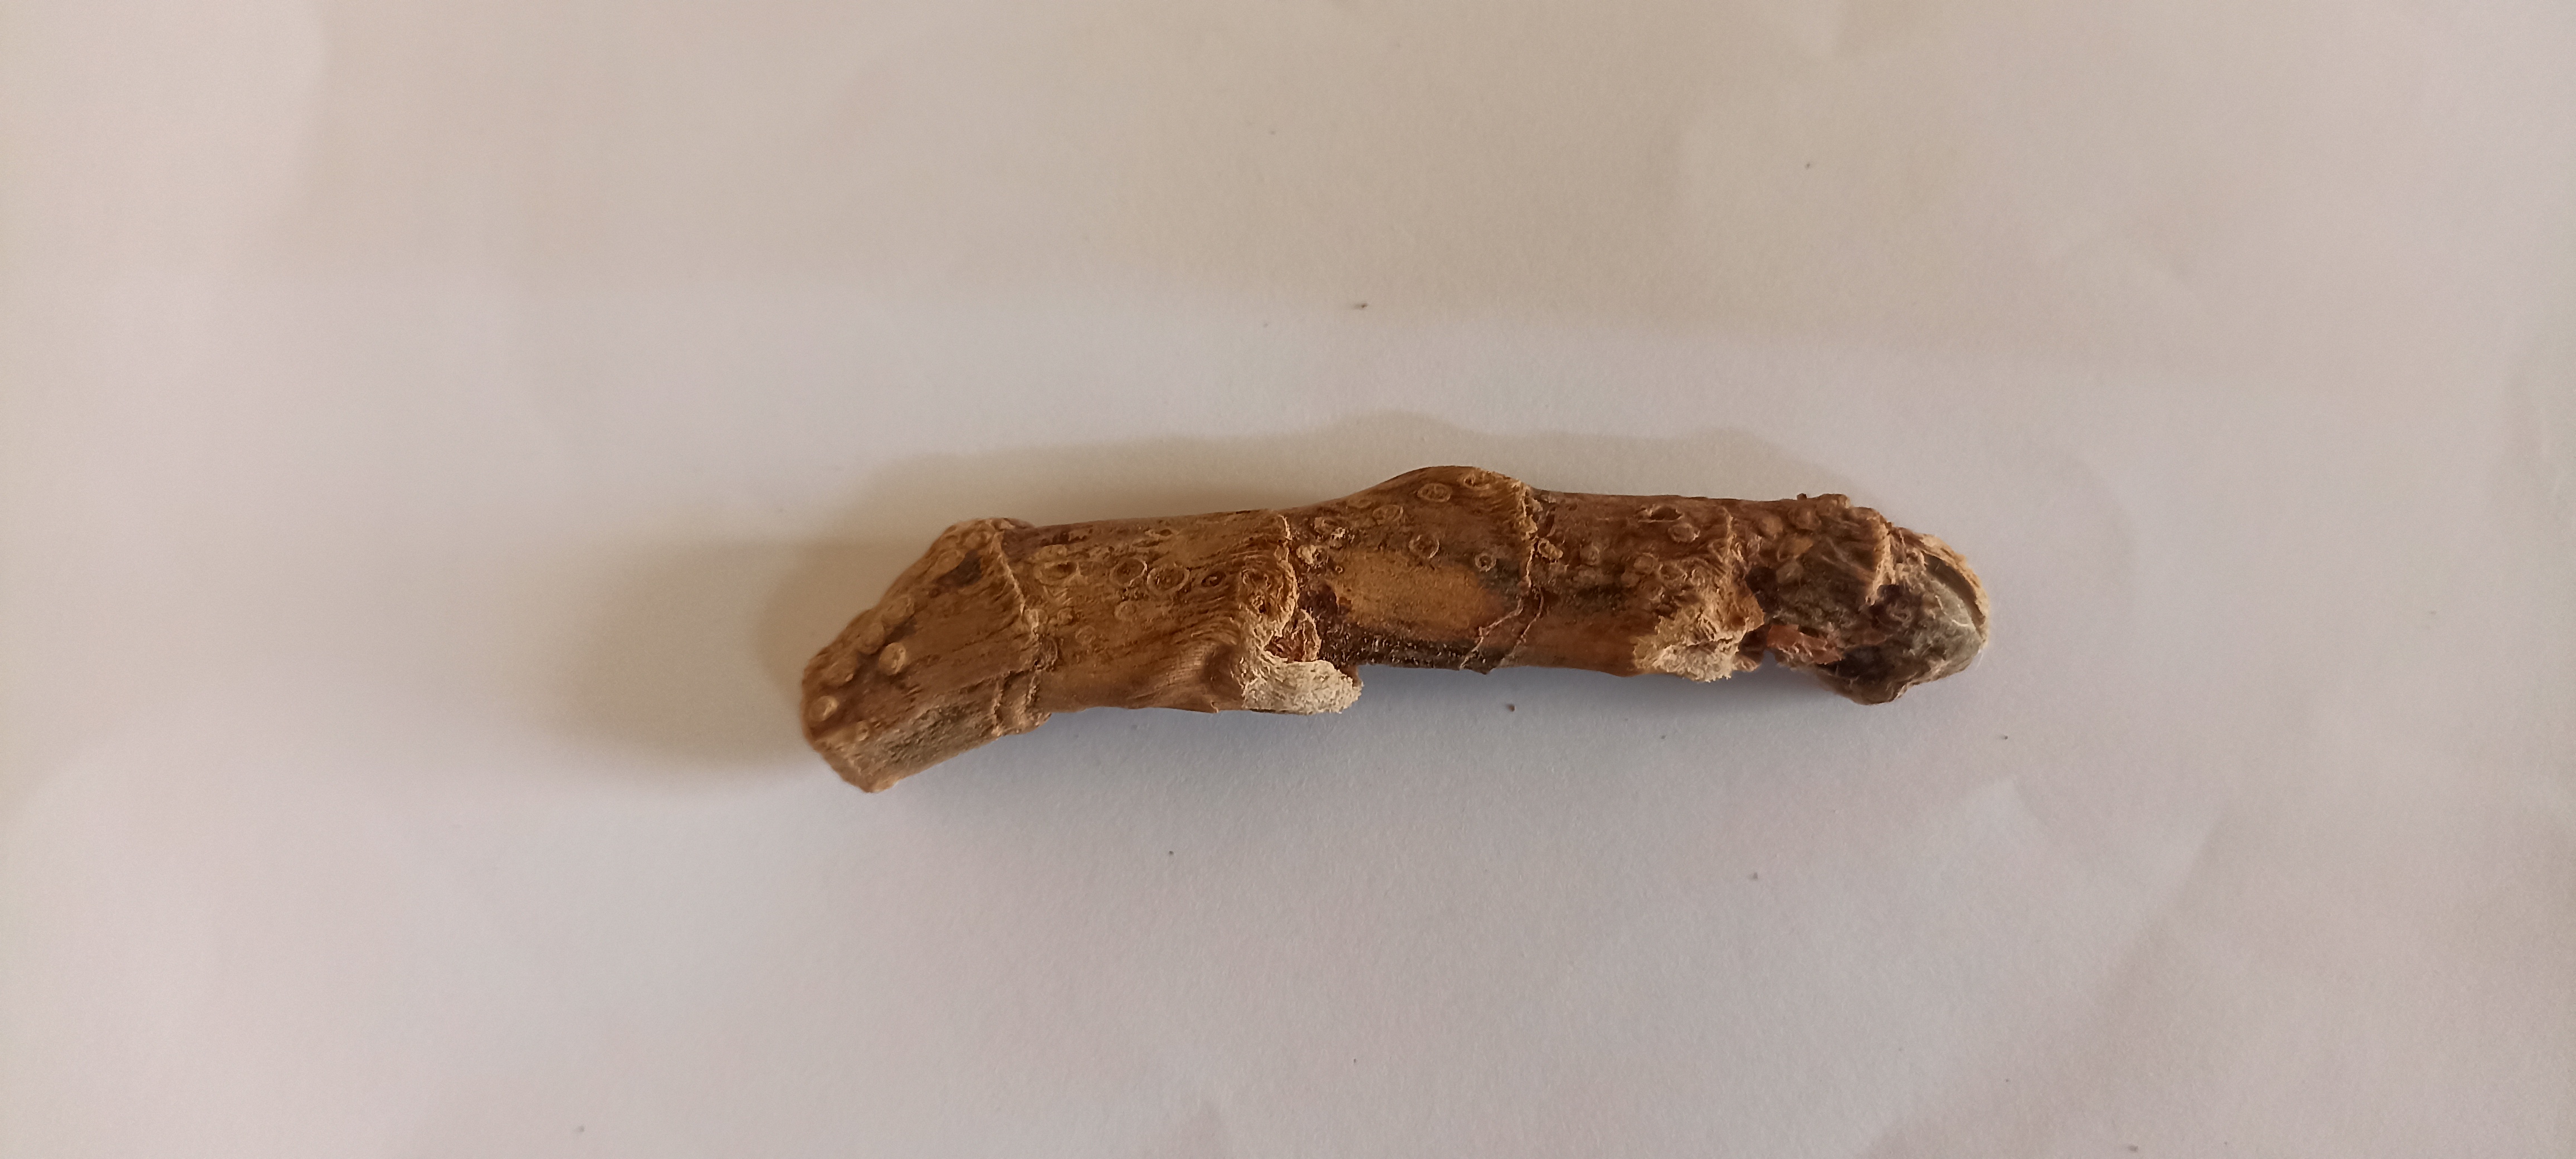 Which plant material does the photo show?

vekhand
